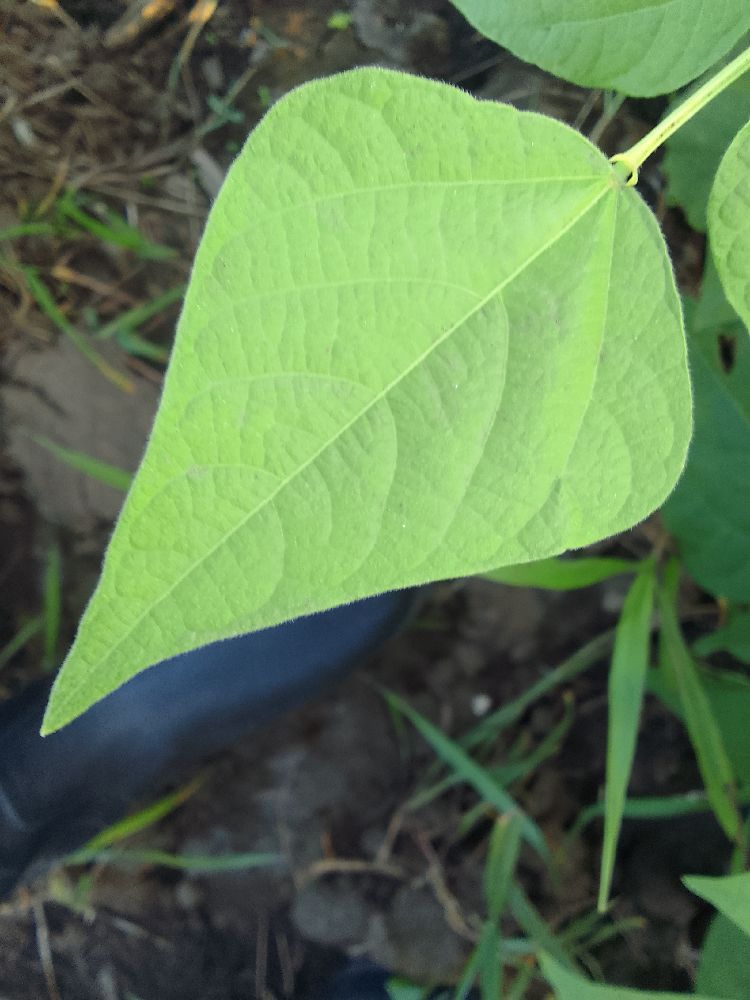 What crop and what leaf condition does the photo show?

common bean, healthy
